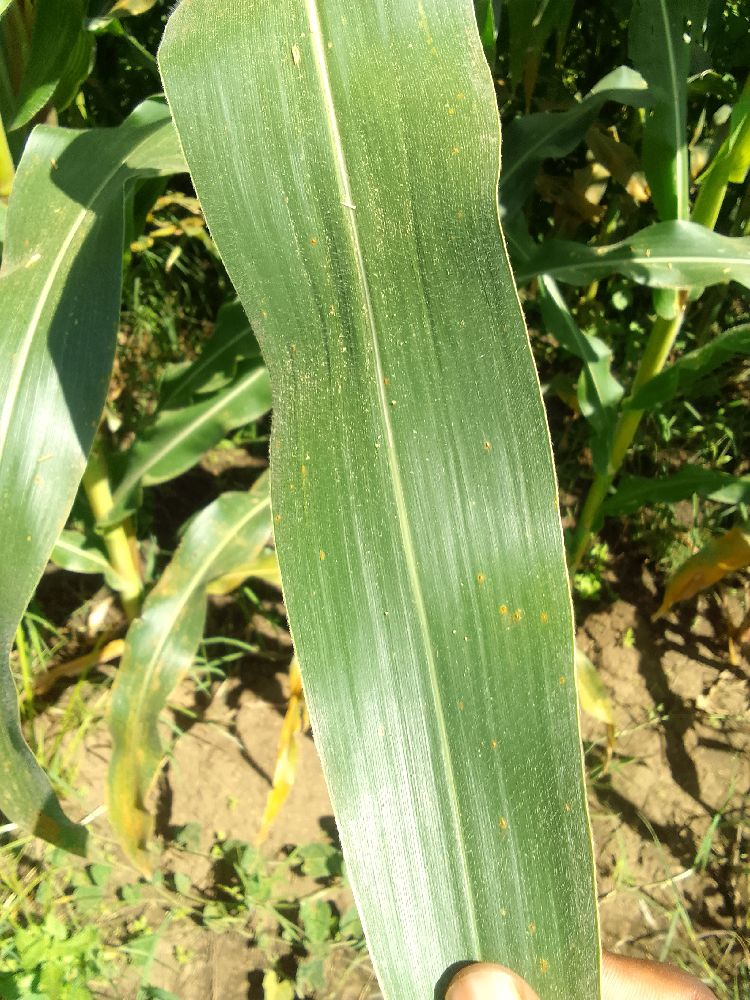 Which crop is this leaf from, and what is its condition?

maize, healthy
